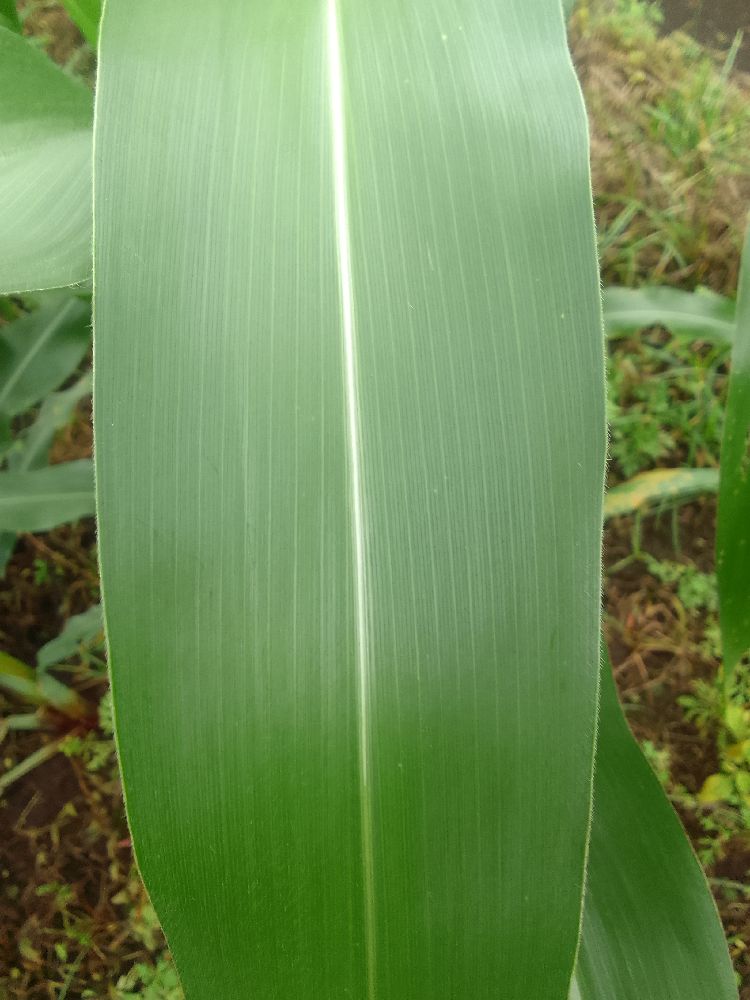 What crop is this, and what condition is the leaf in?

maize, healthy
